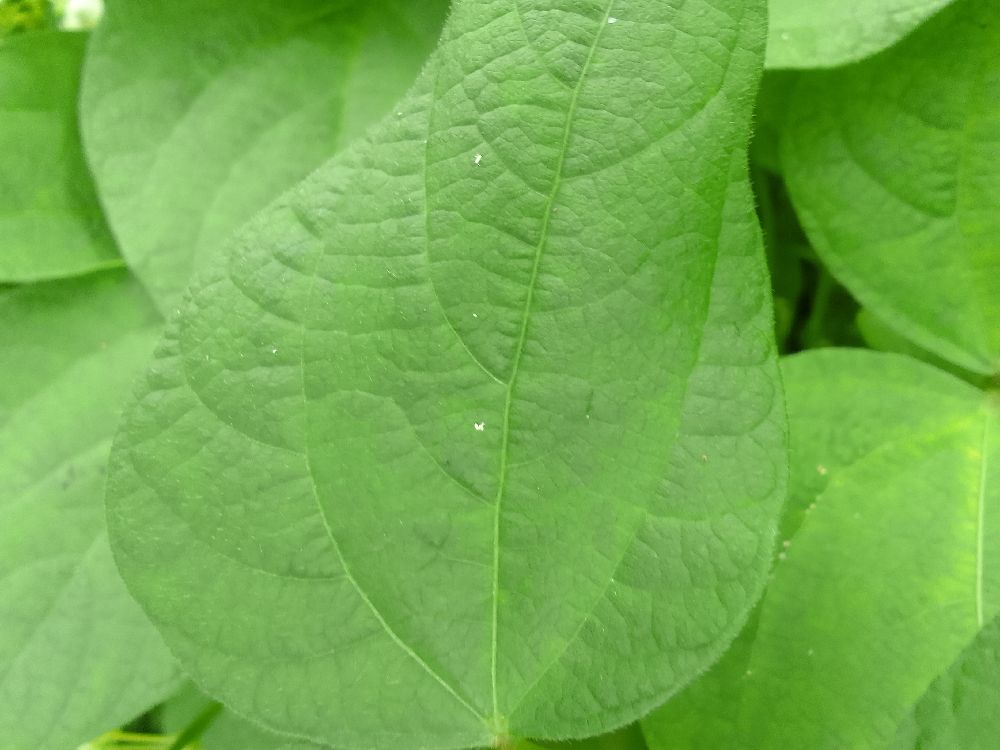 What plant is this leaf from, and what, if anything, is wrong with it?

common bean, healthy
